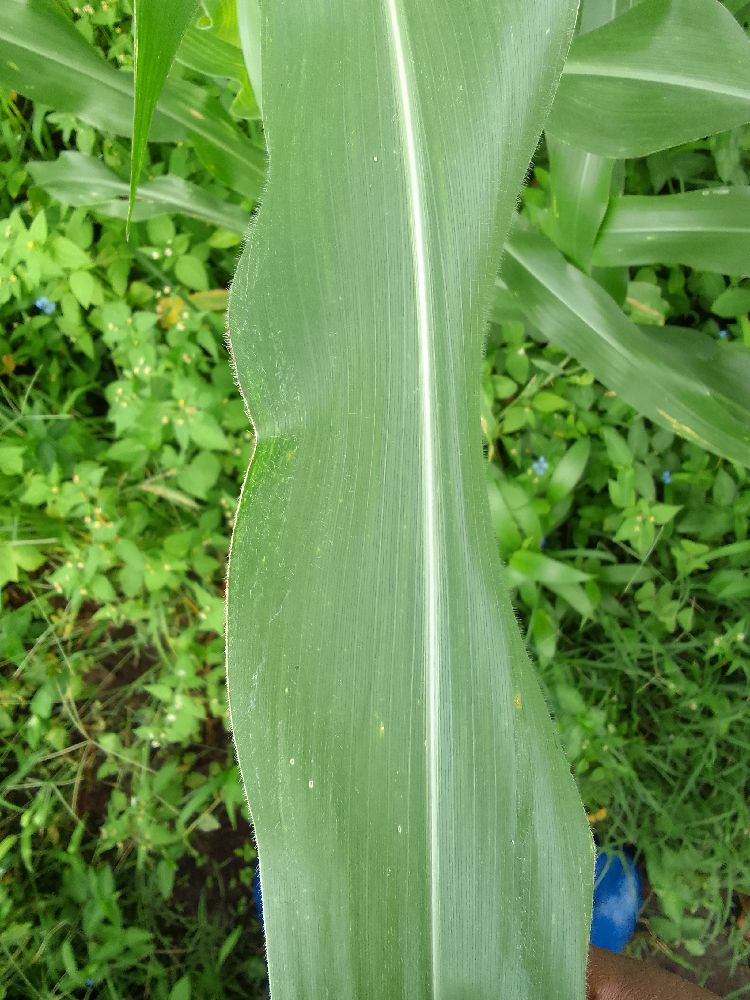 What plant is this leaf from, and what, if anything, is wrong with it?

maize, healthy
